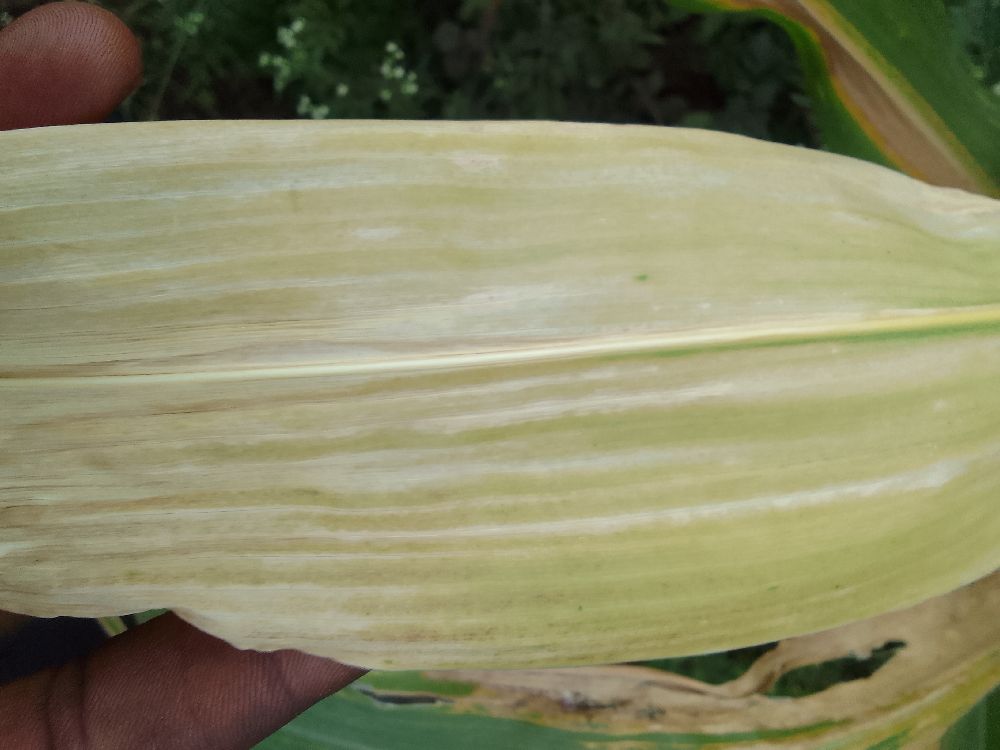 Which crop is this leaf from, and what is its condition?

maize, maize lethal necrosis
